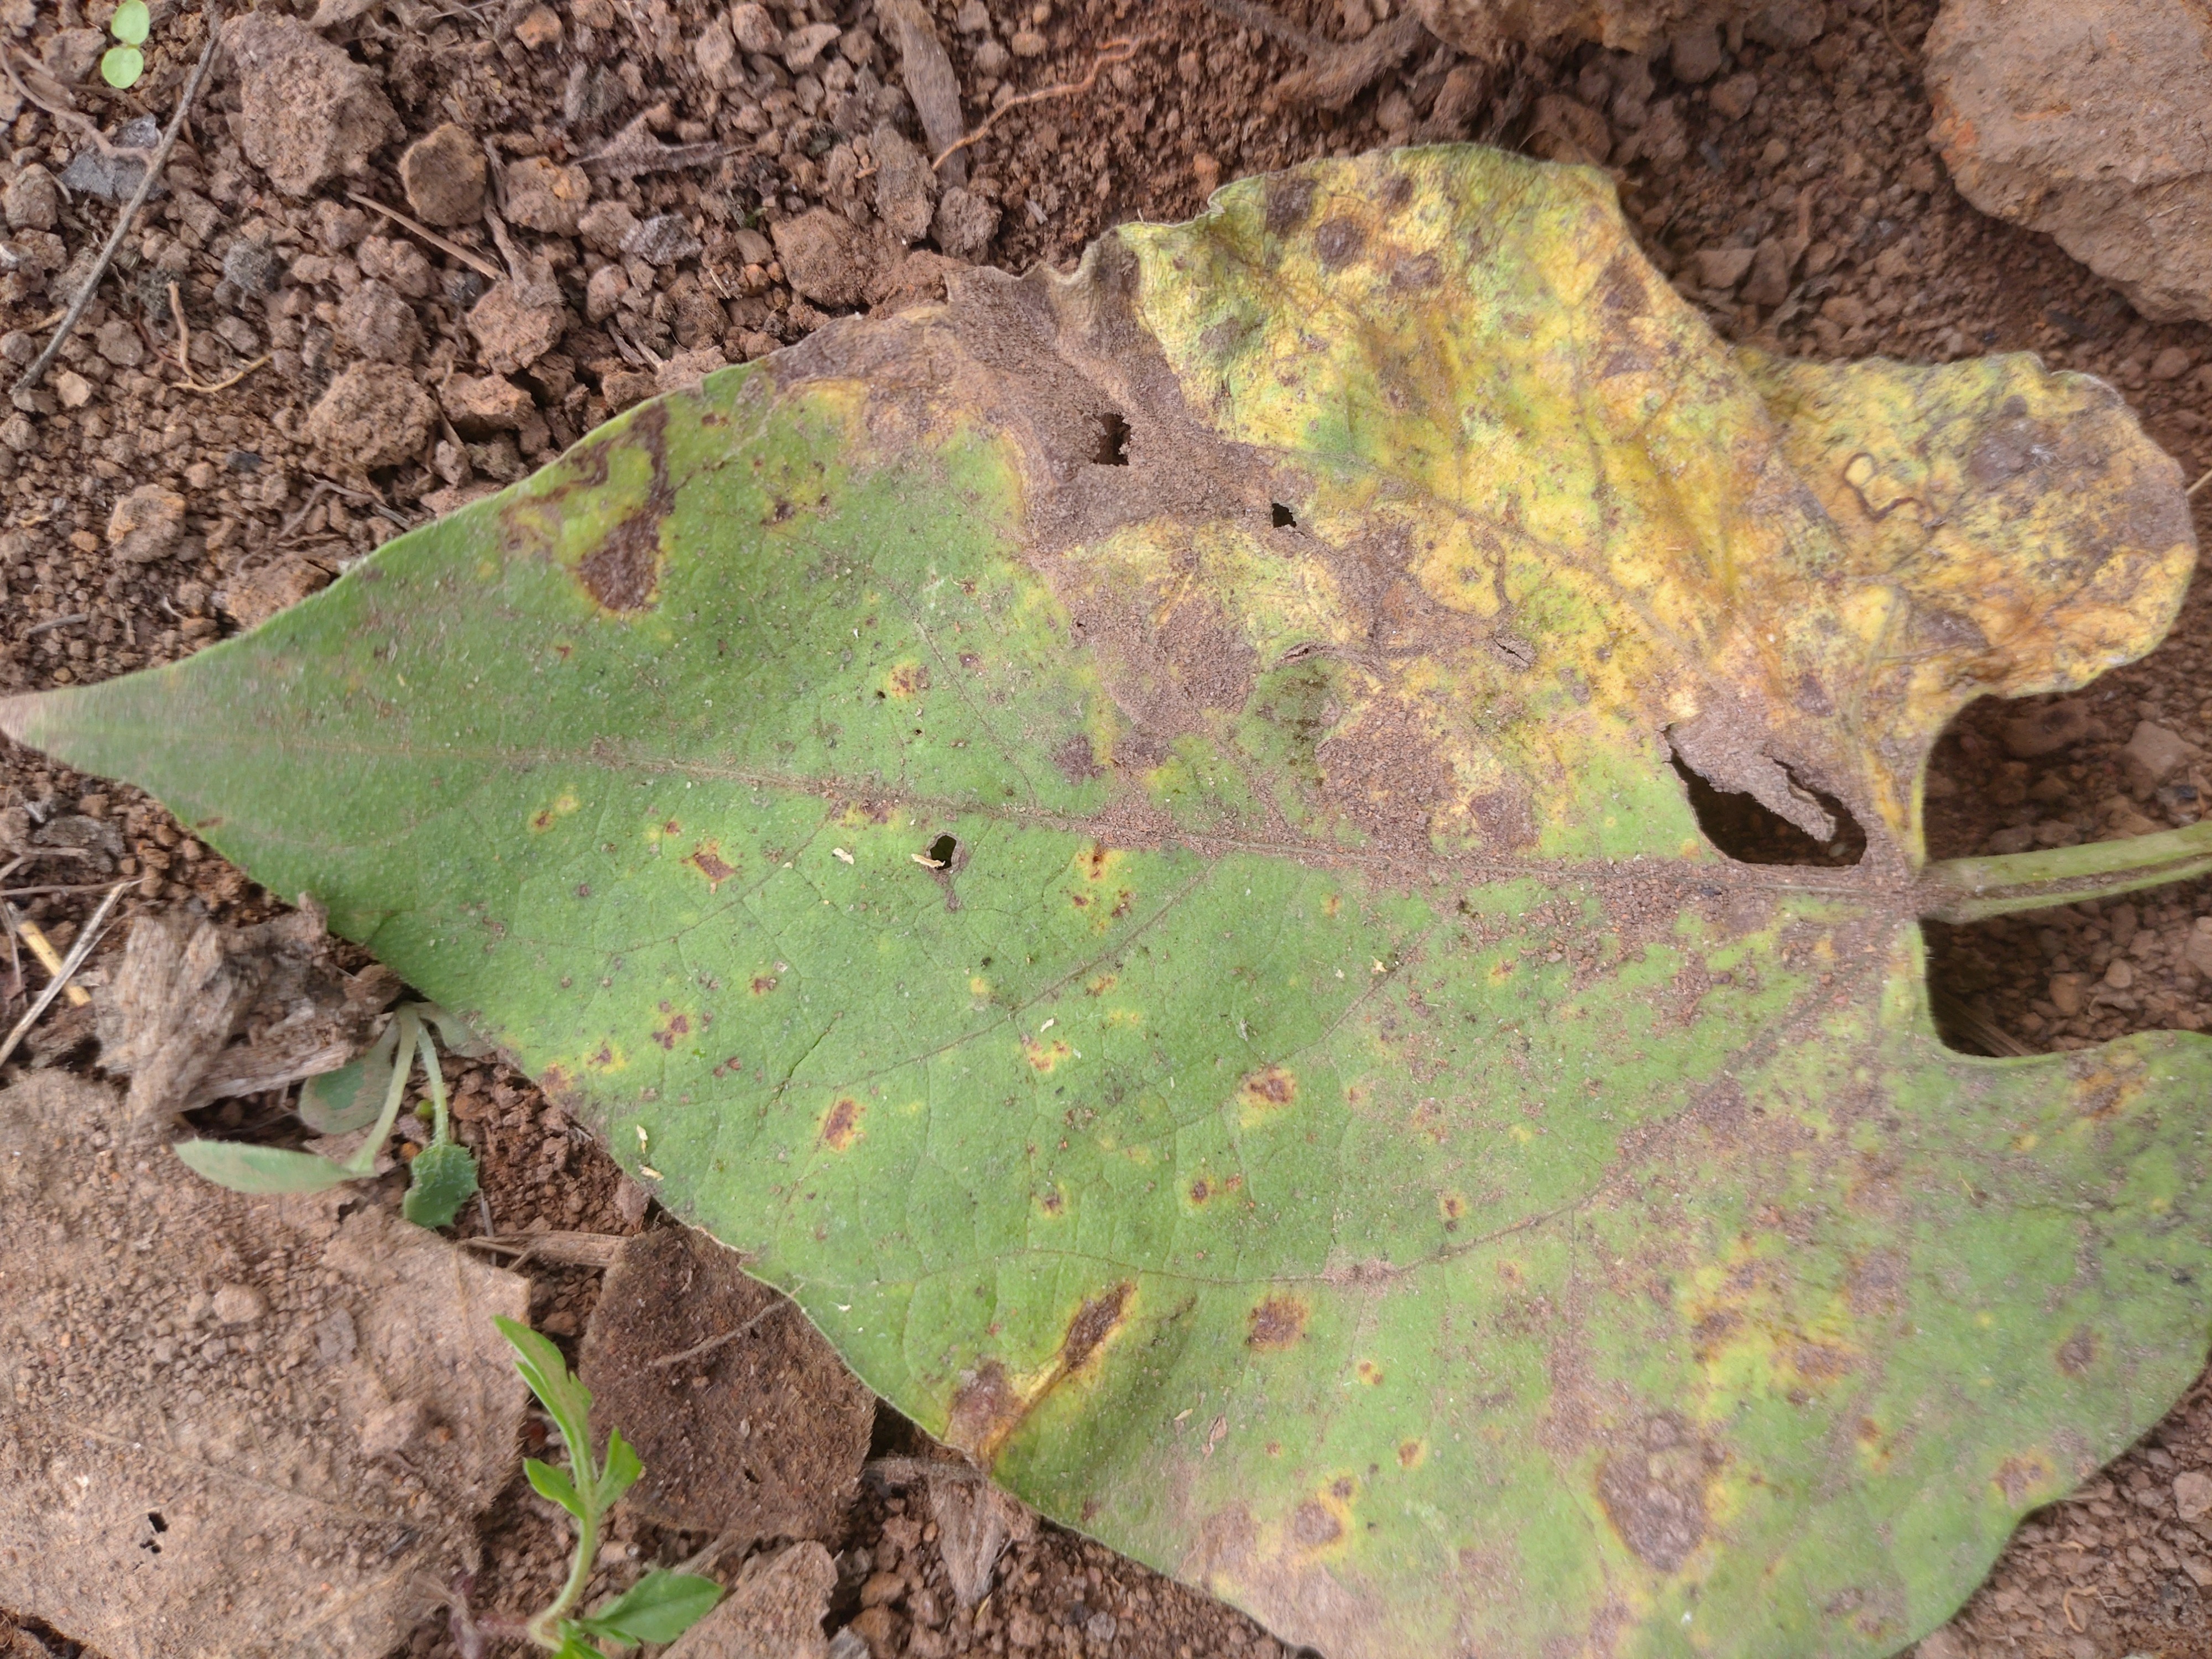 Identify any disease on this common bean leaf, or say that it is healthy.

rust
